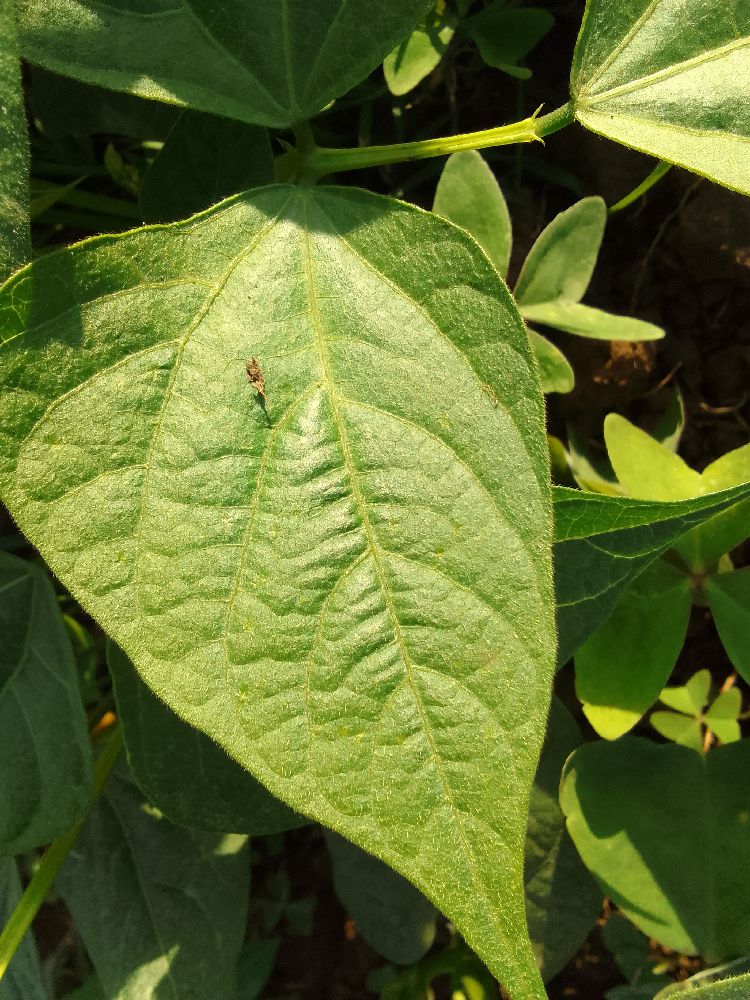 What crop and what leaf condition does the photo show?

common bean, healthy
